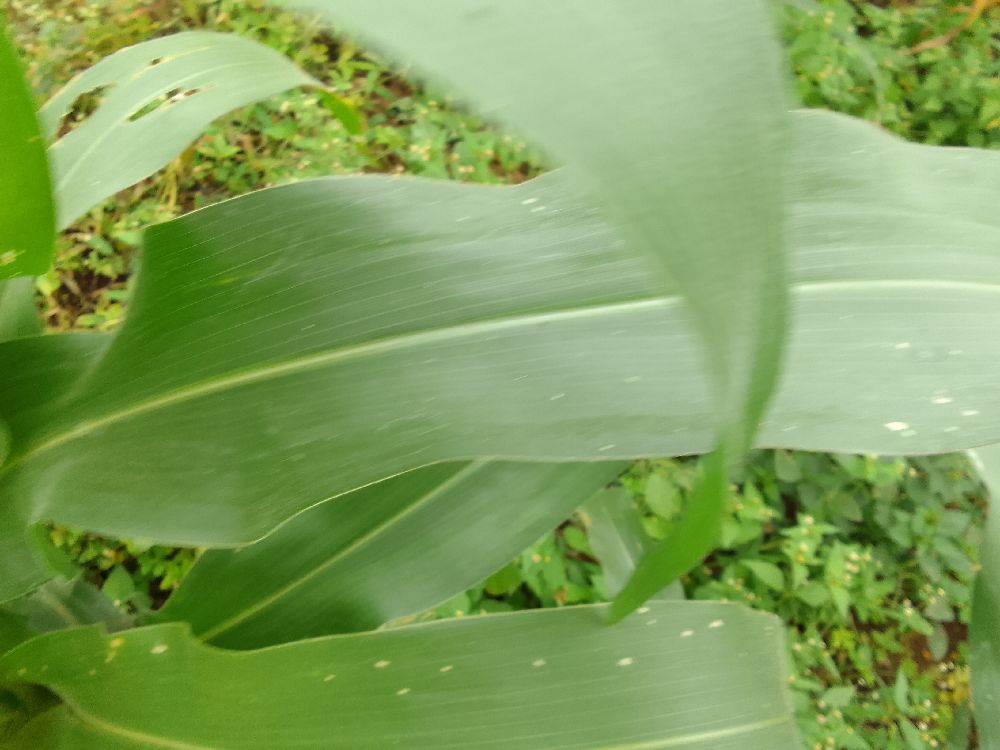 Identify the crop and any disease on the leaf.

maize, healthy
